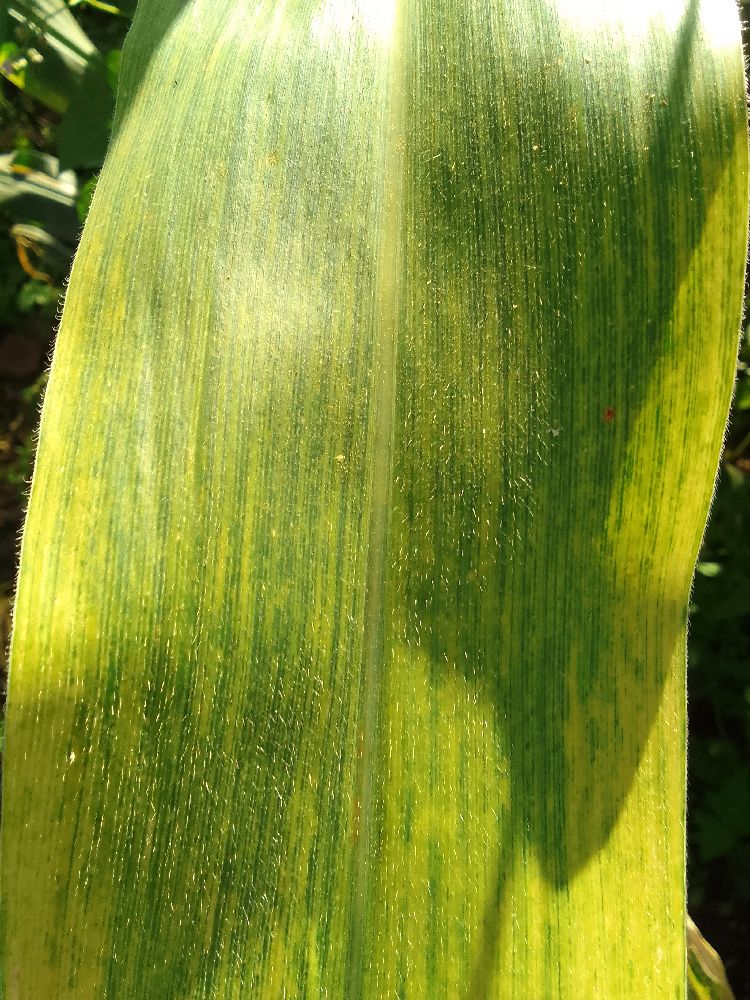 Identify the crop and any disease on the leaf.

maize, maize lethal necrosis
